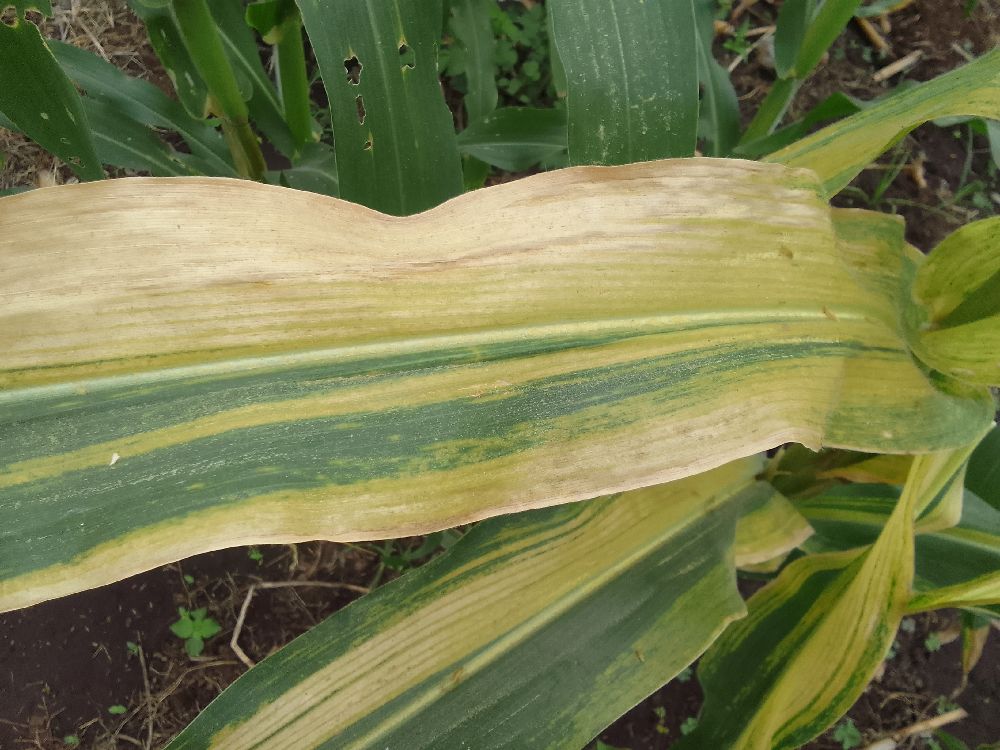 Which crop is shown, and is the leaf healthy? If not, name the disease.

maize, maize lethal necrosis
